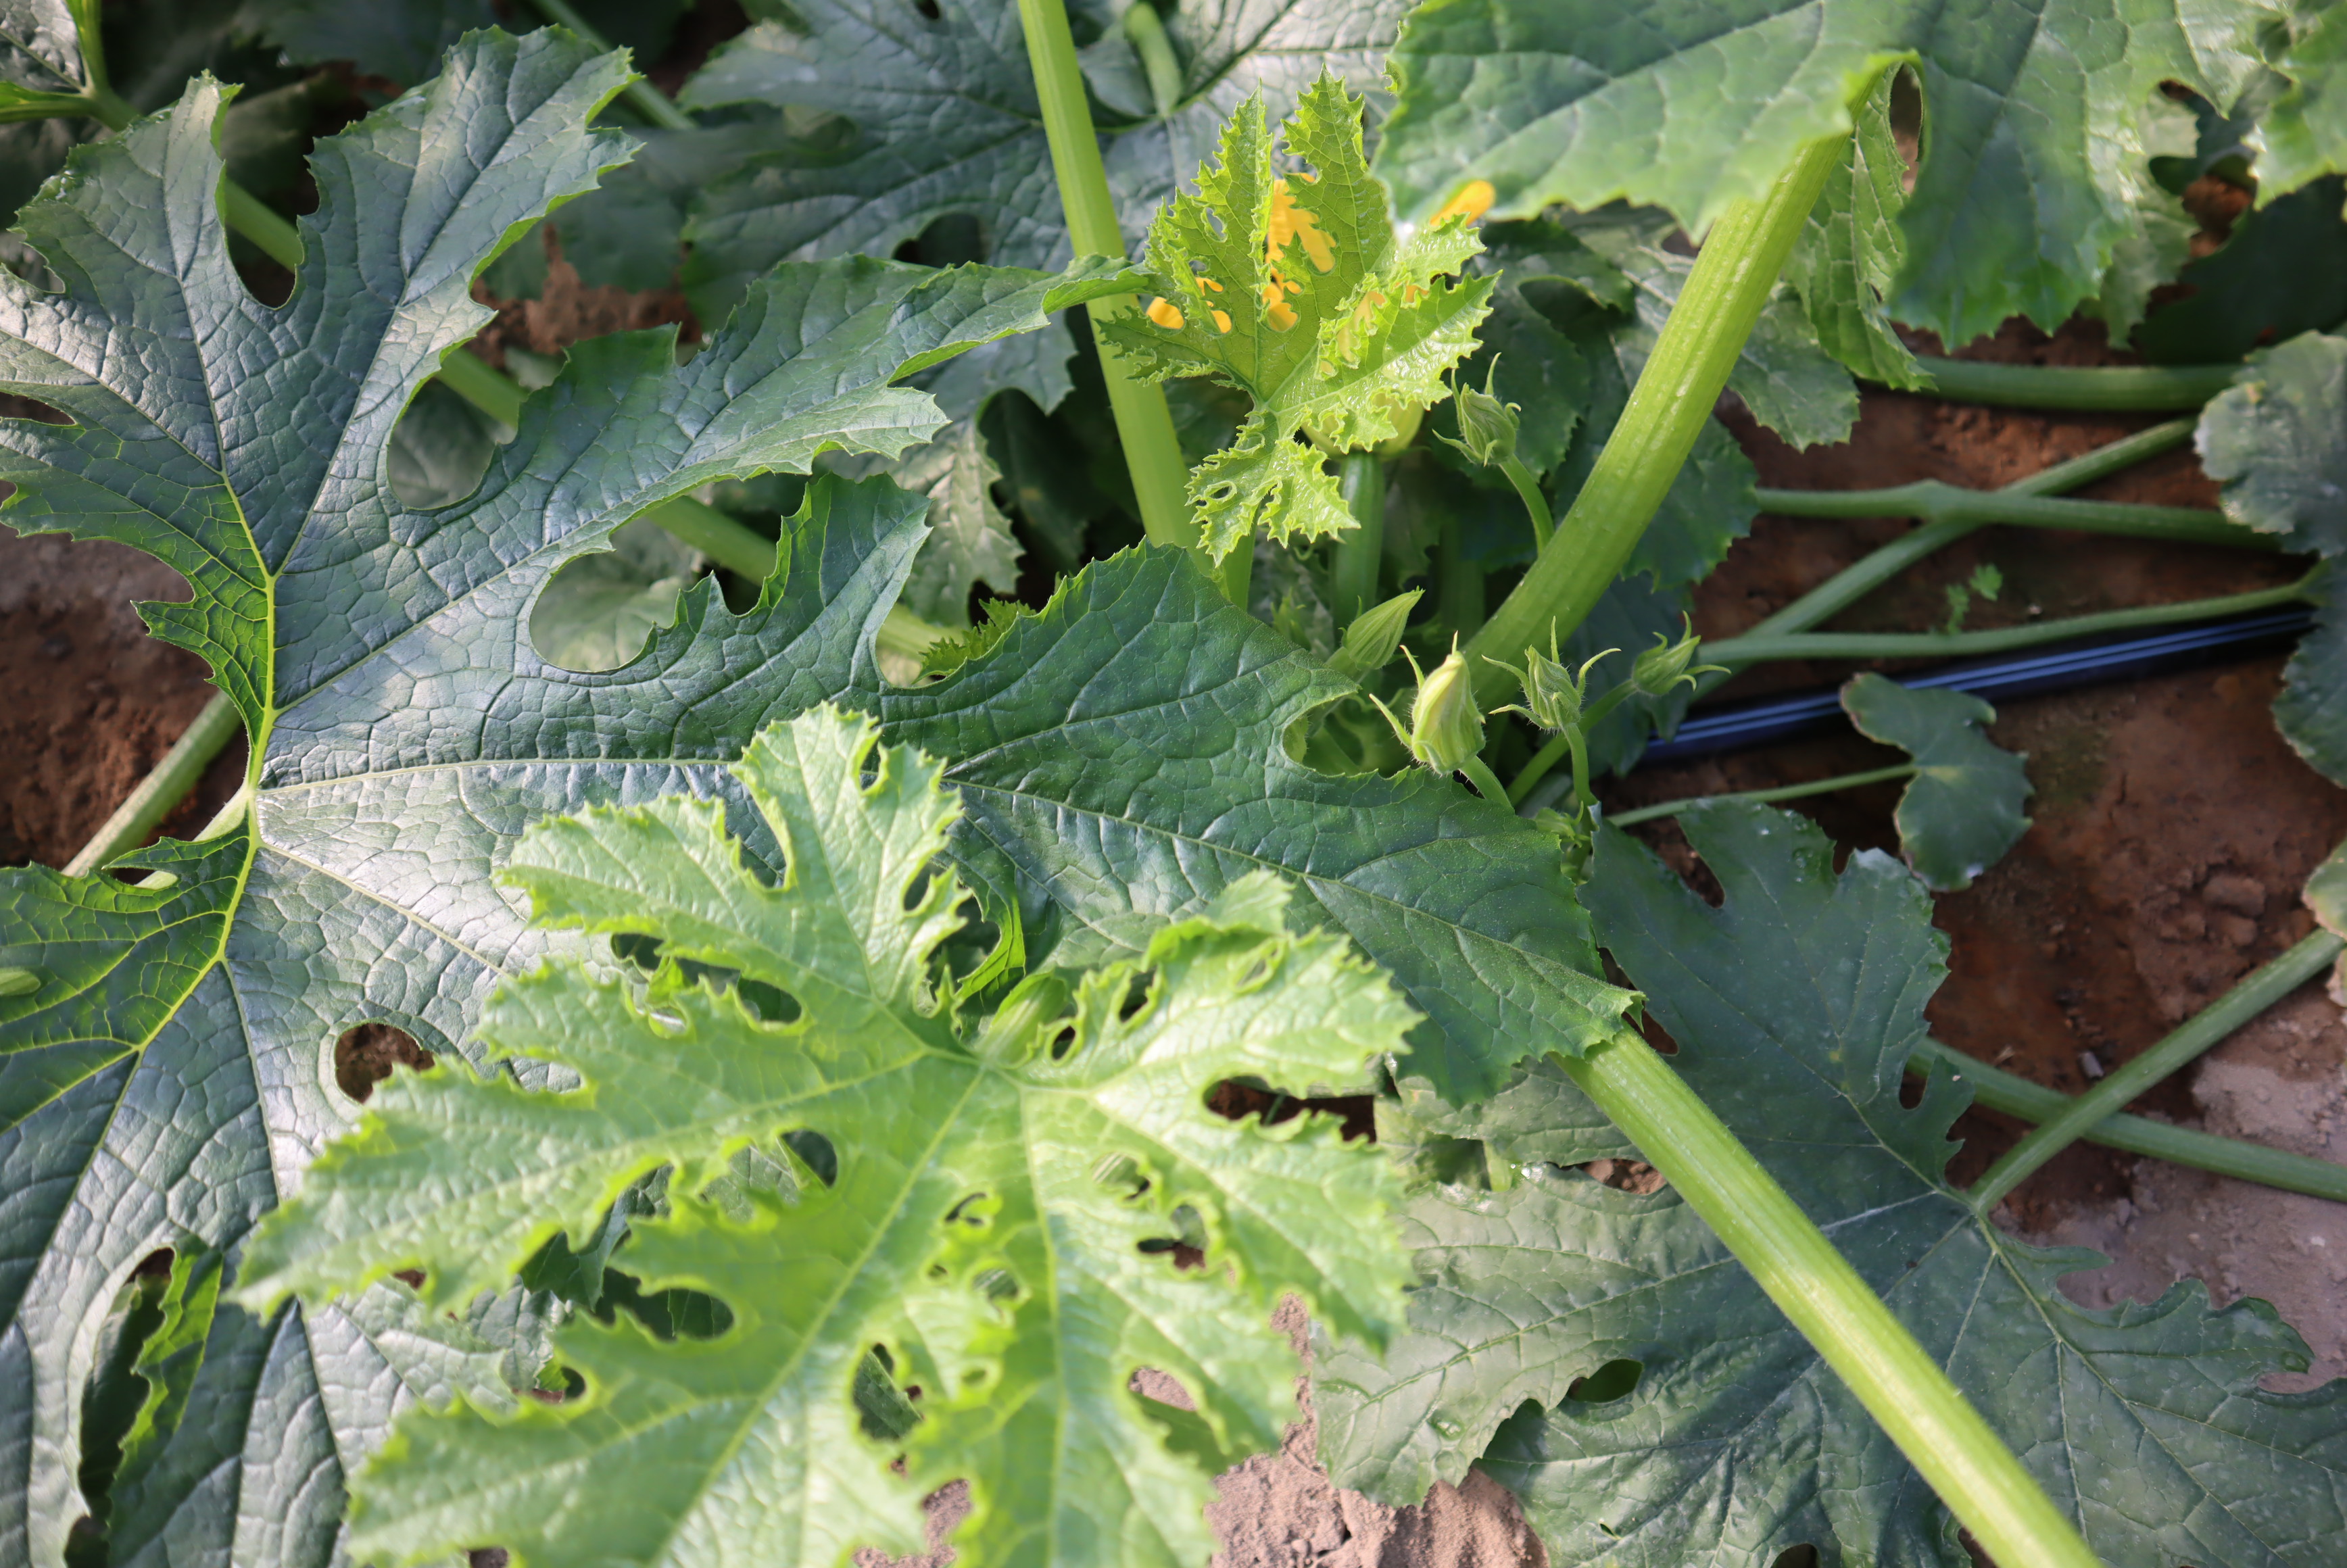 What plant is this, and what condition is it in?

zucchini, healthy
